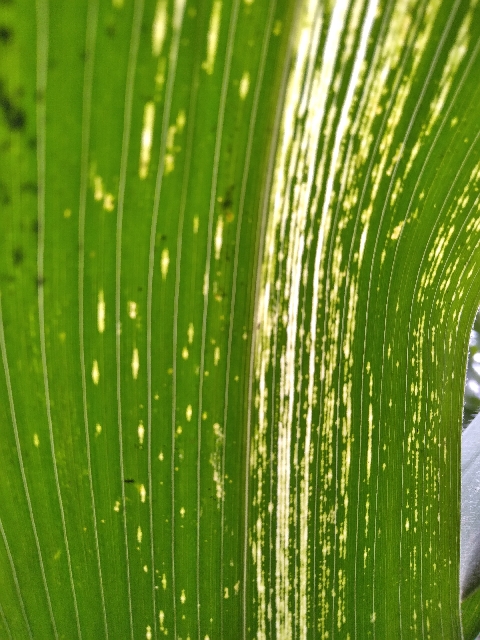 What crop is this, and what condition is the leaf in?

maize, maize streak virus
